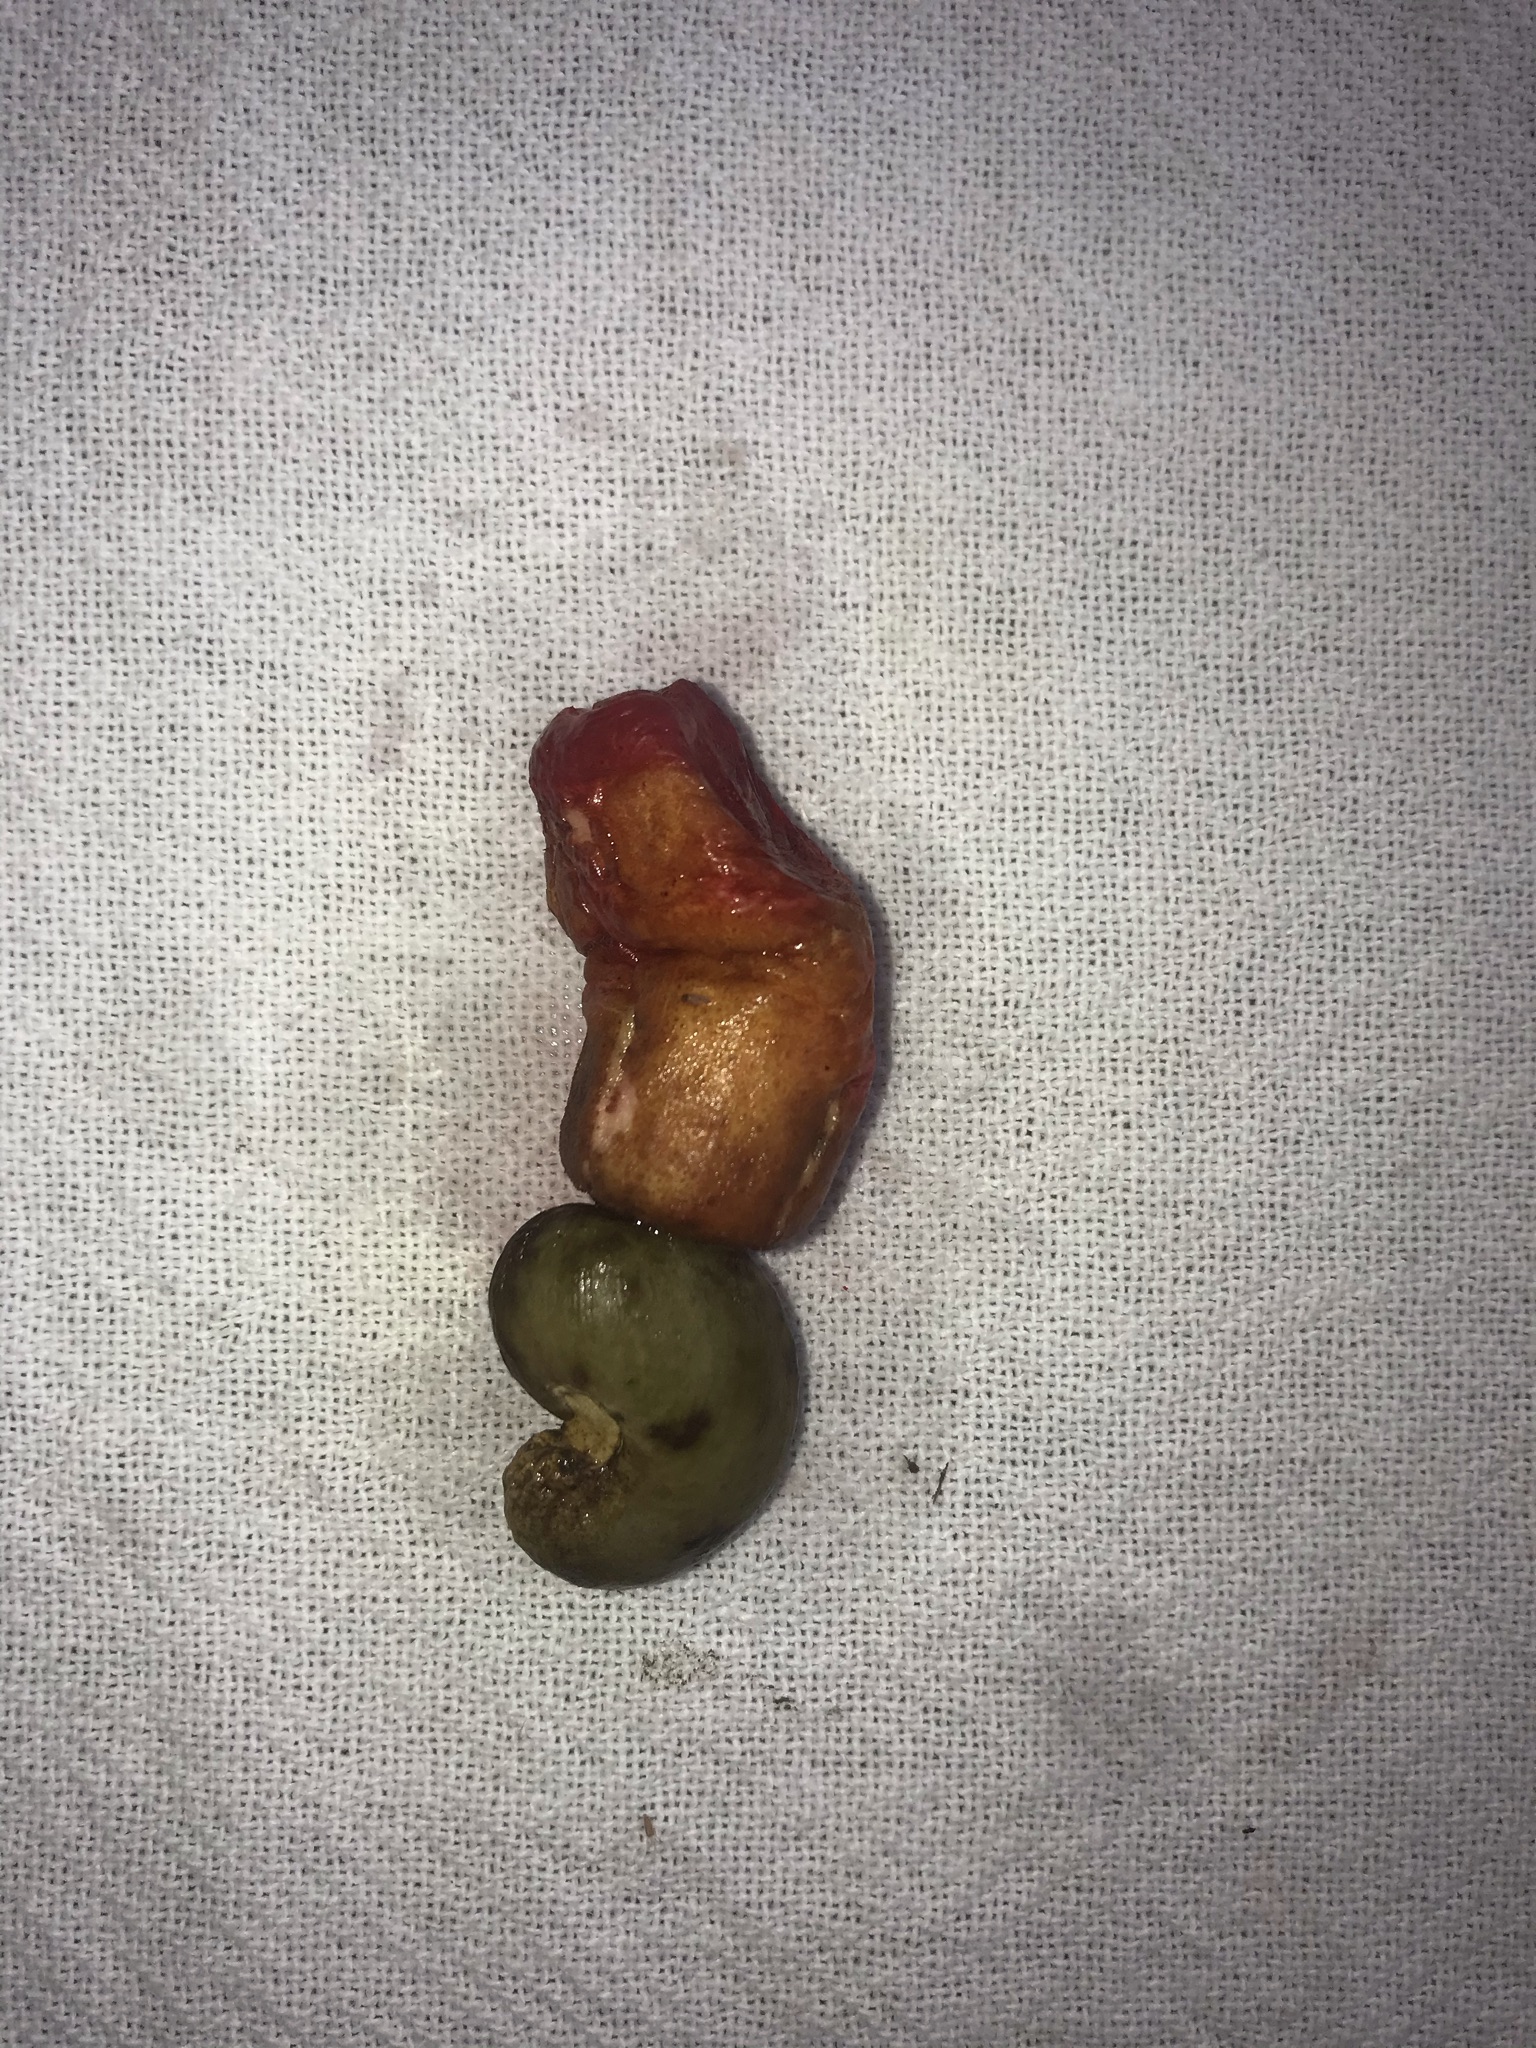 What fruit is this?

caju vermelho
